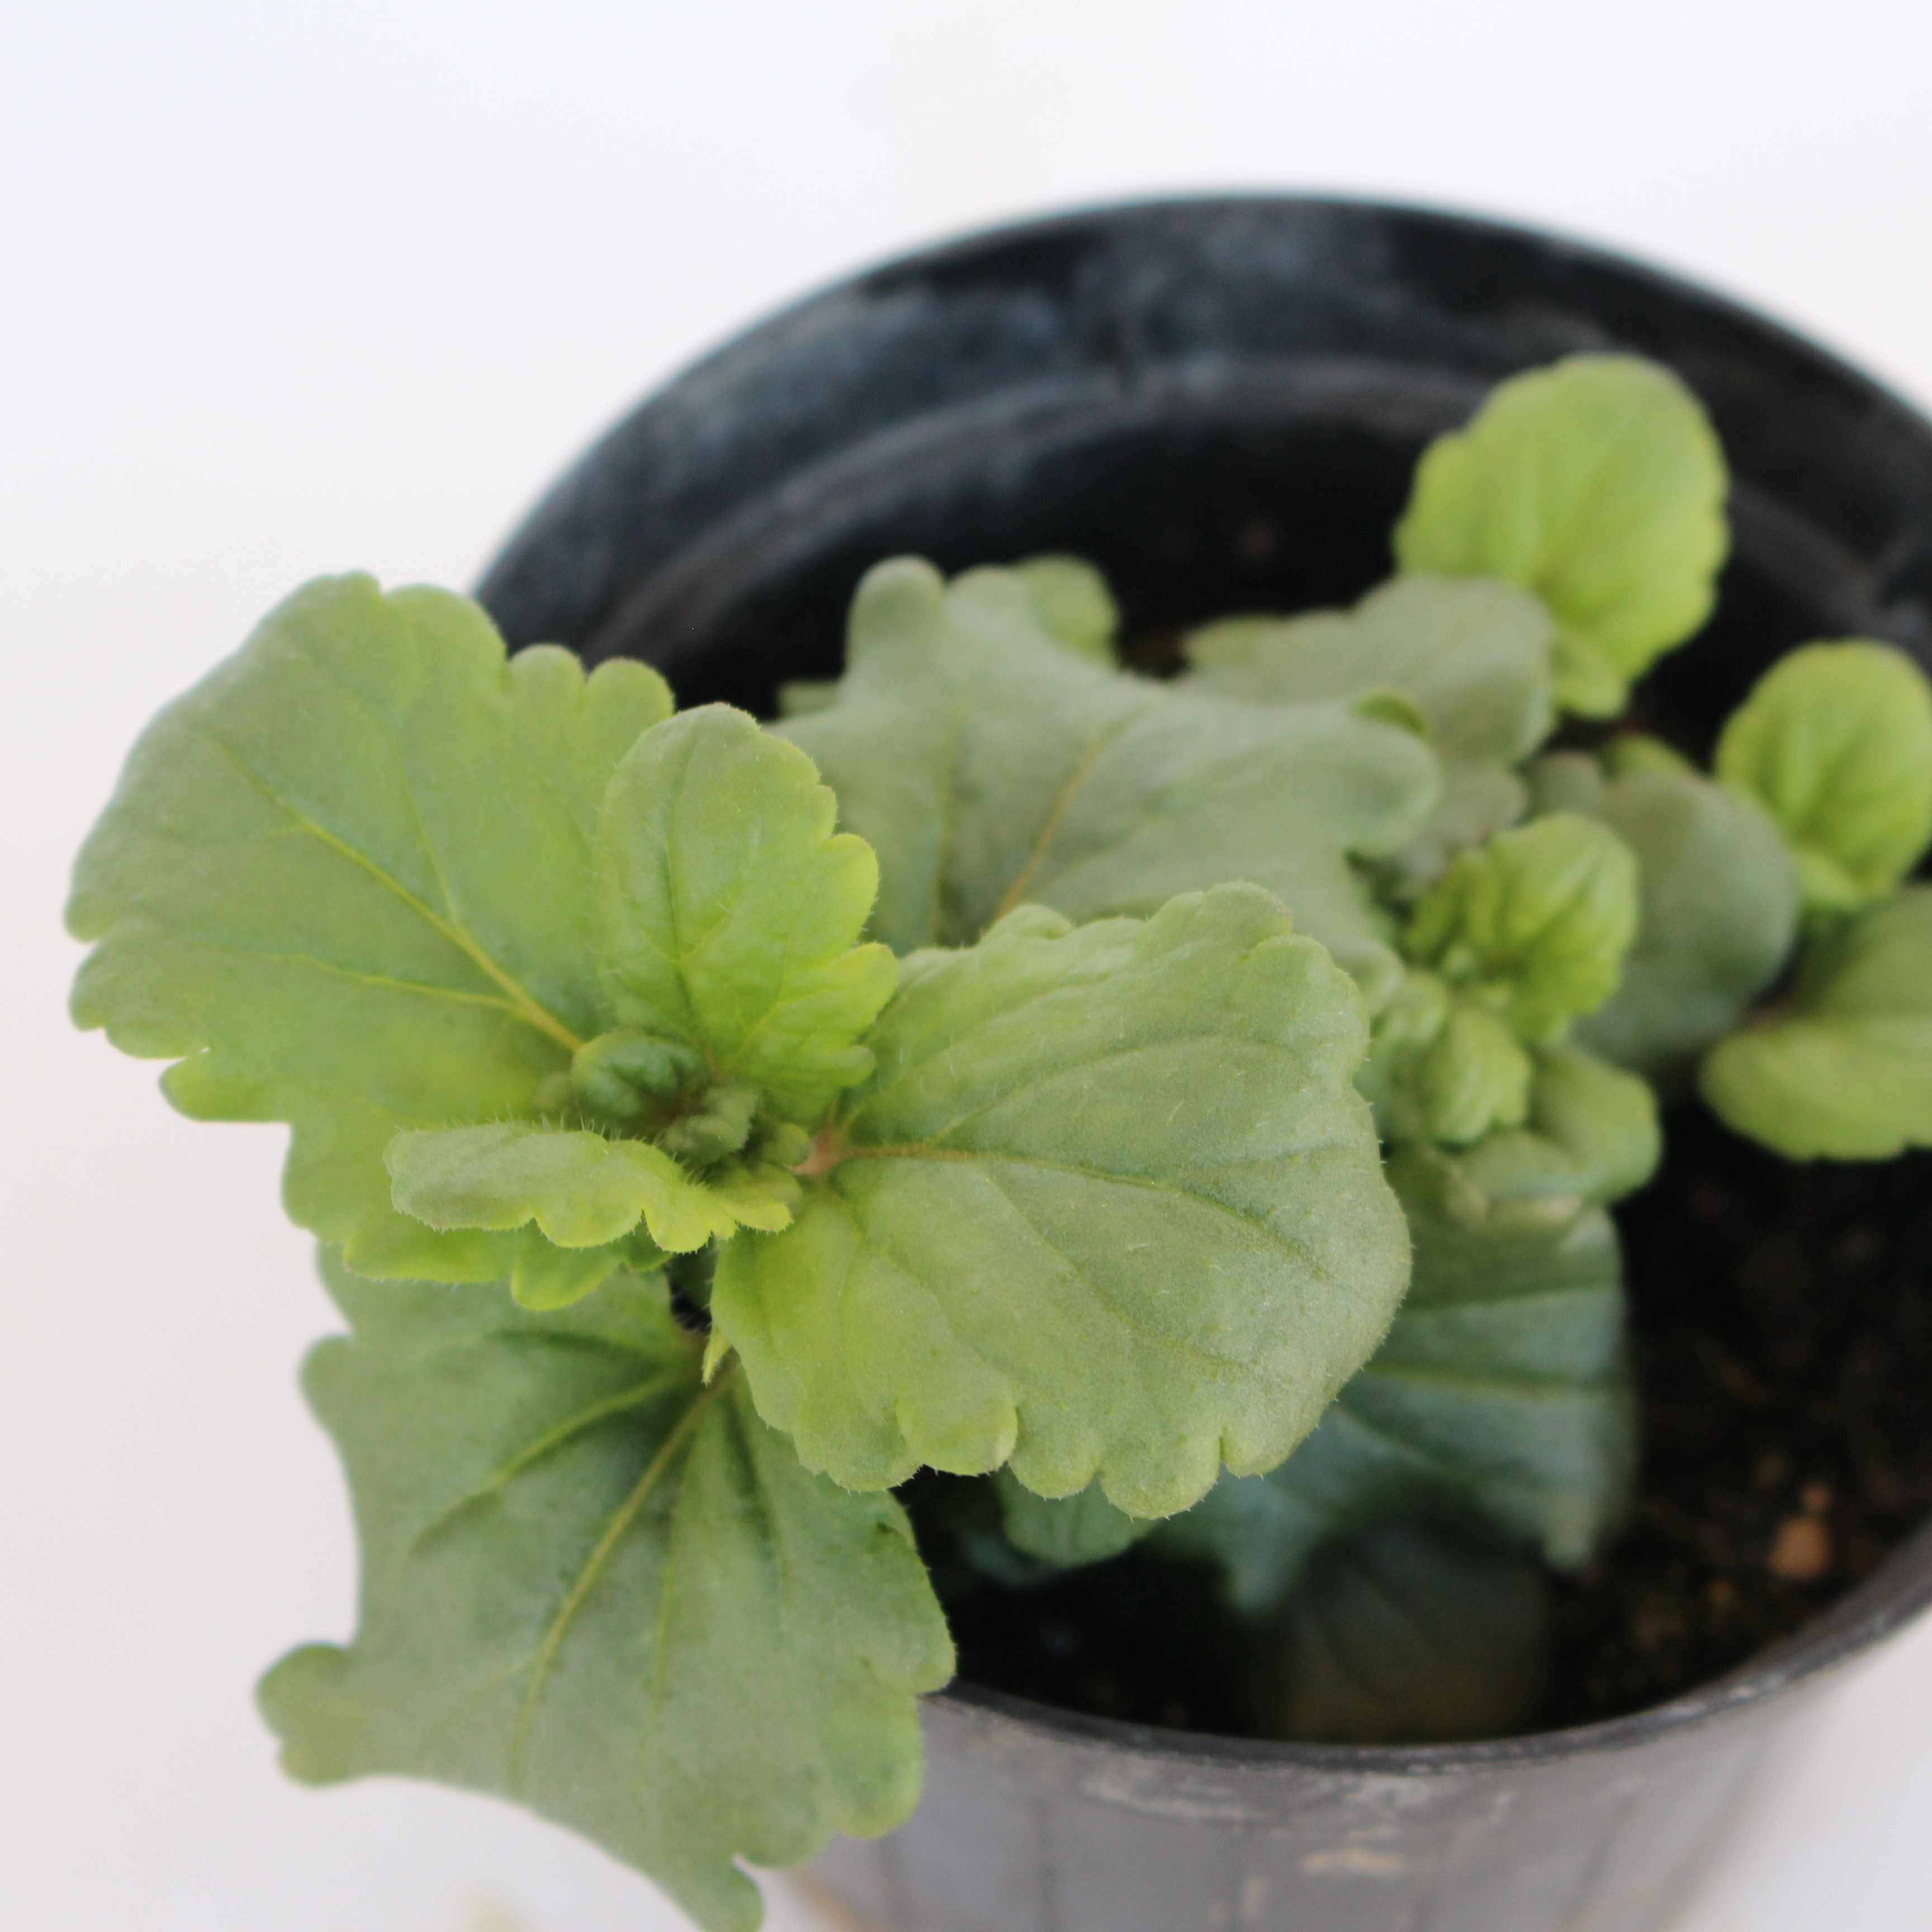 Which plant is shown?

Veronica persica
